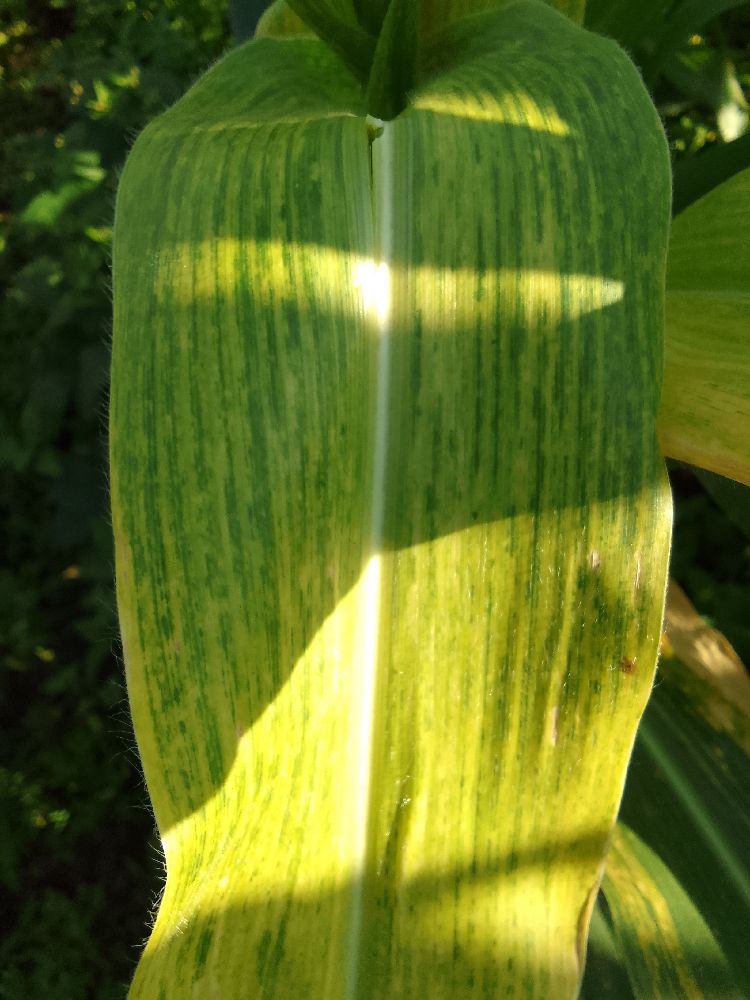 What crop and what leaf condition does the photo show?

maize, maize lethal necrosis
